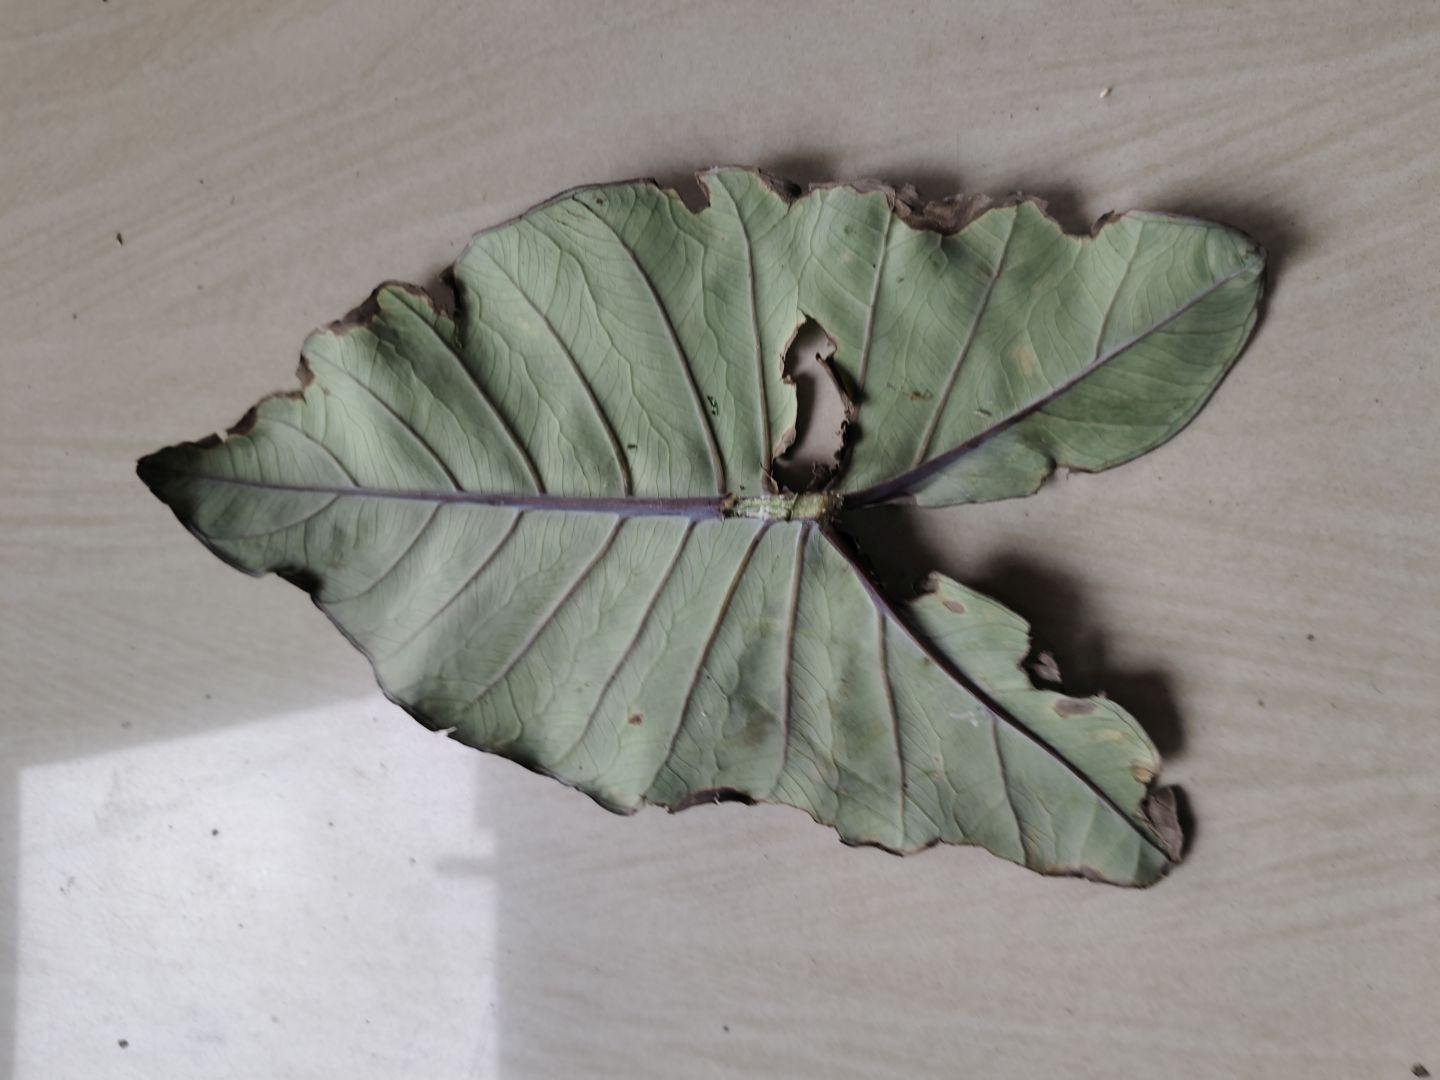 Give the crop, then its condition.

taro, leaf blight
